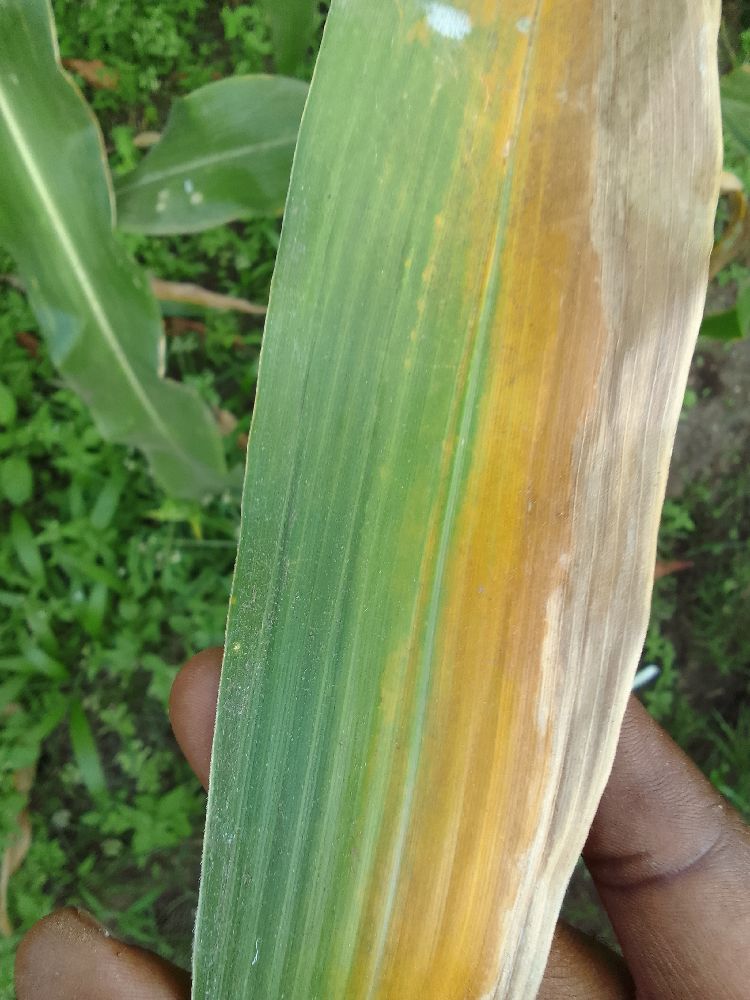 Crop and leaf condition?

maize, maize lethal necrosis
